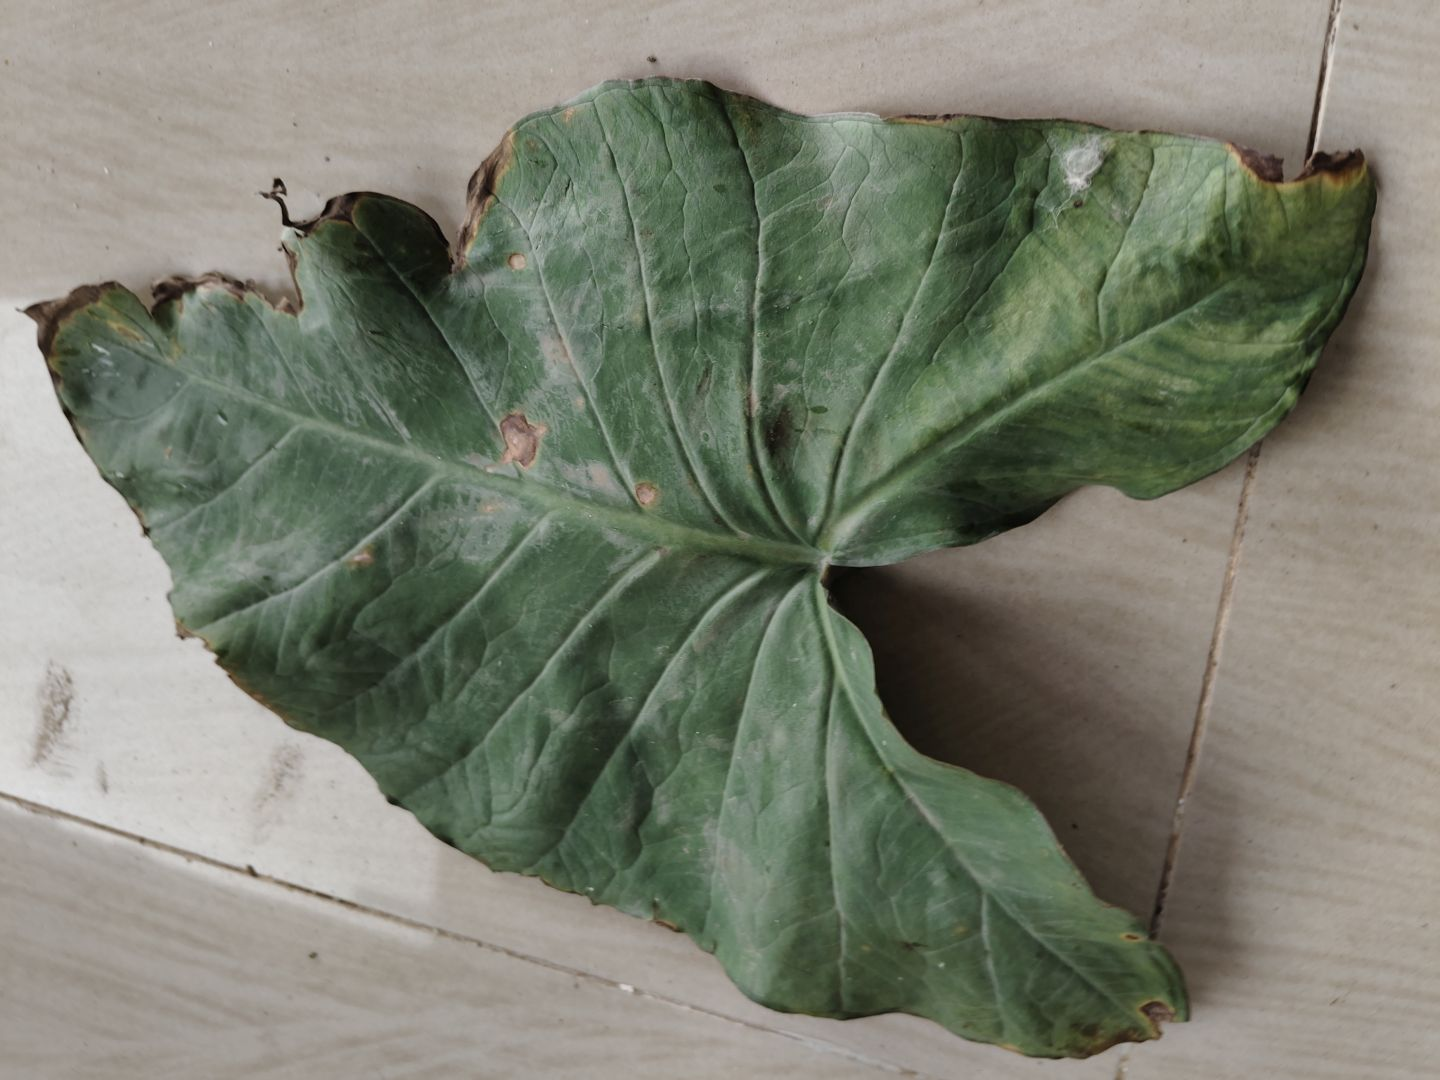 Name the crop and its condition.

taro, leaf blight
